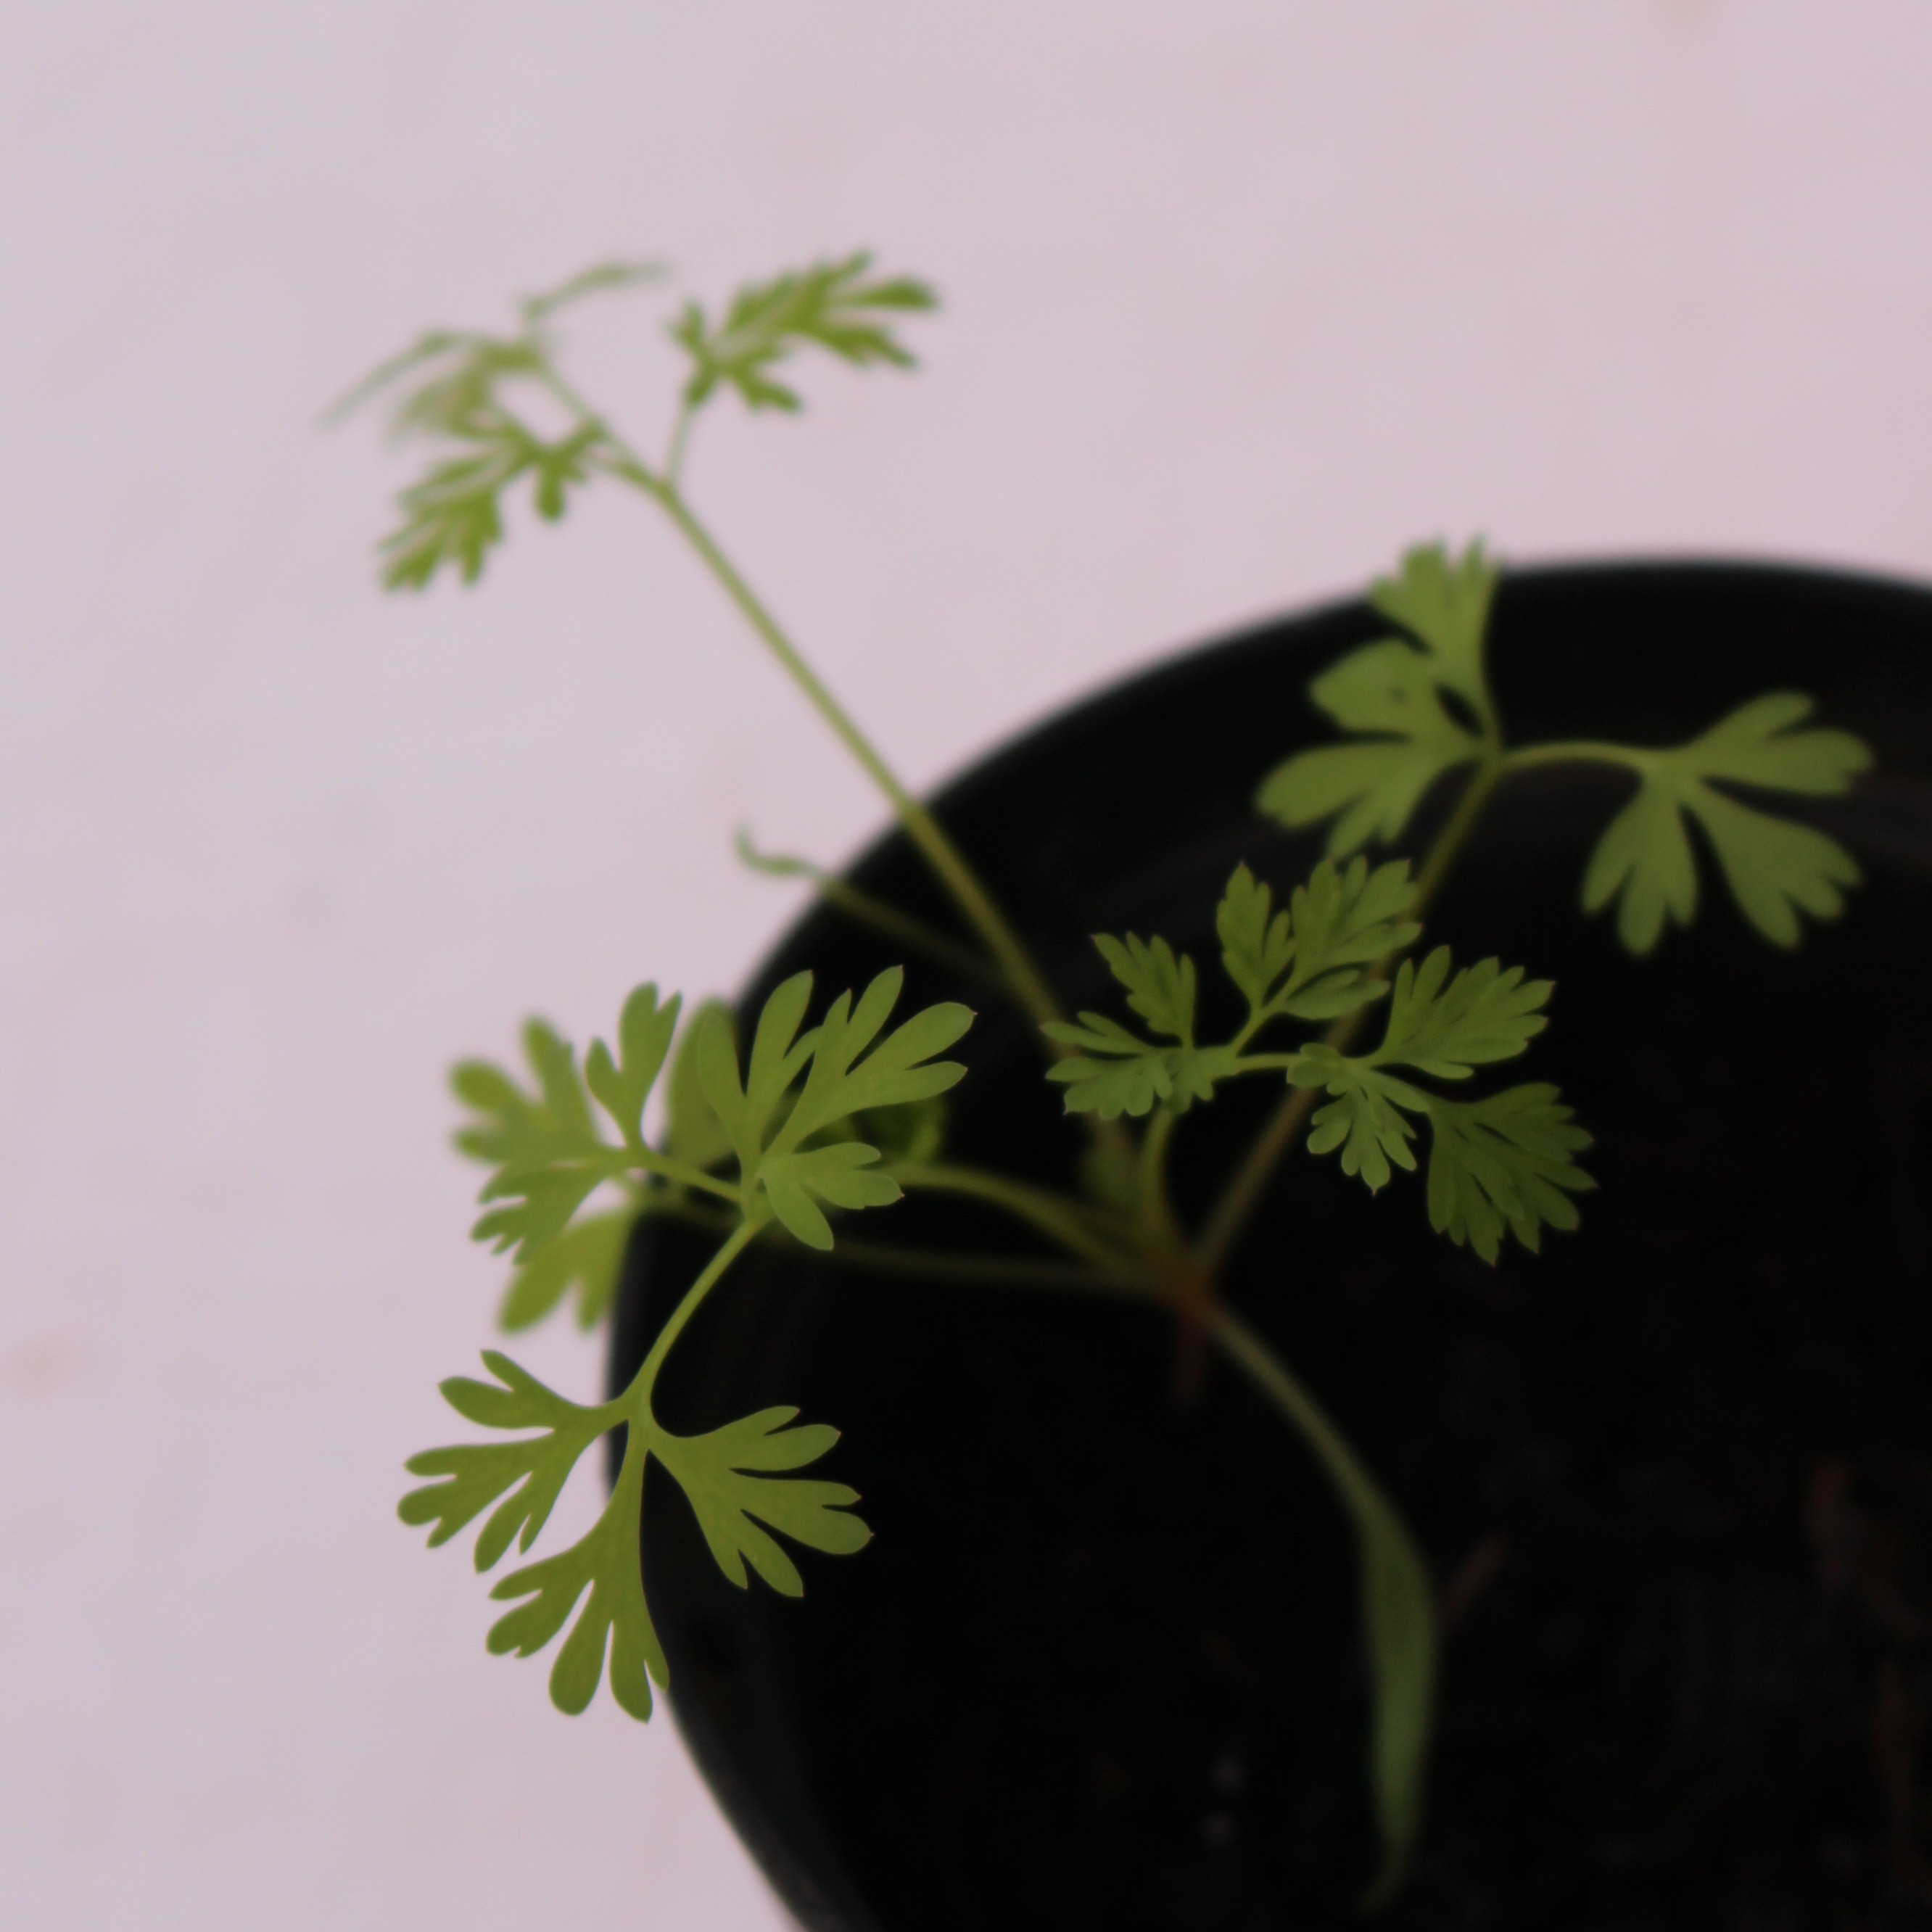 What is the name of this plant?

Fumaria officinalis
